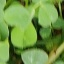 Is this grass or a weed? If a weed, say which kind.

unstructured weed
